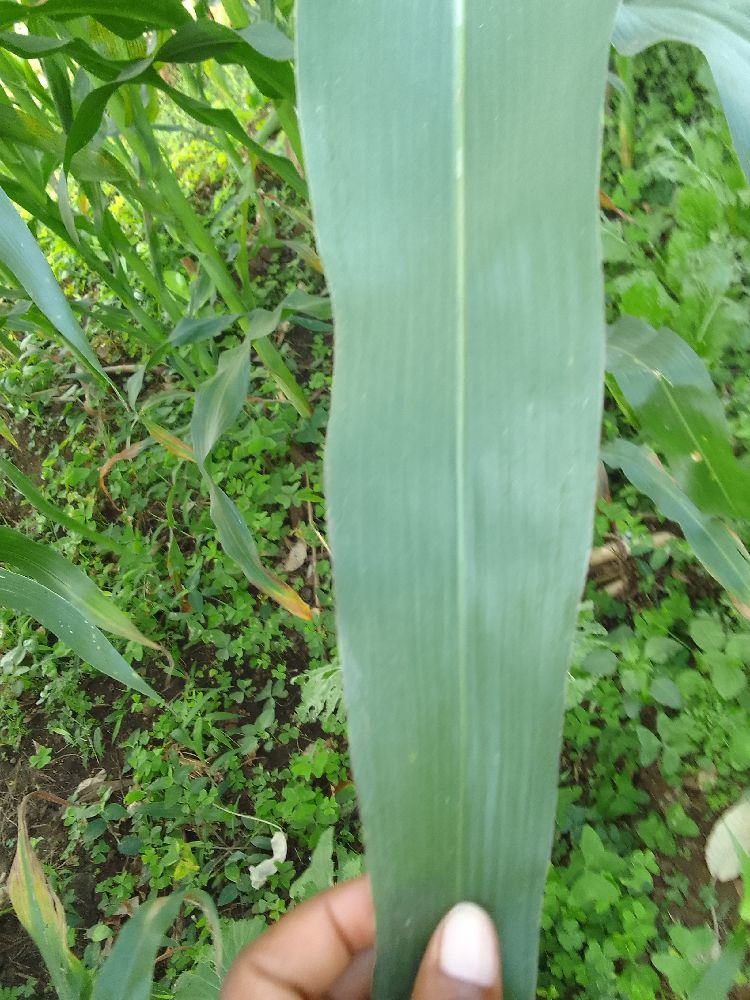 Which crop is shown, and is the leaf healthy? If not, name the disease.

maize, healthy
